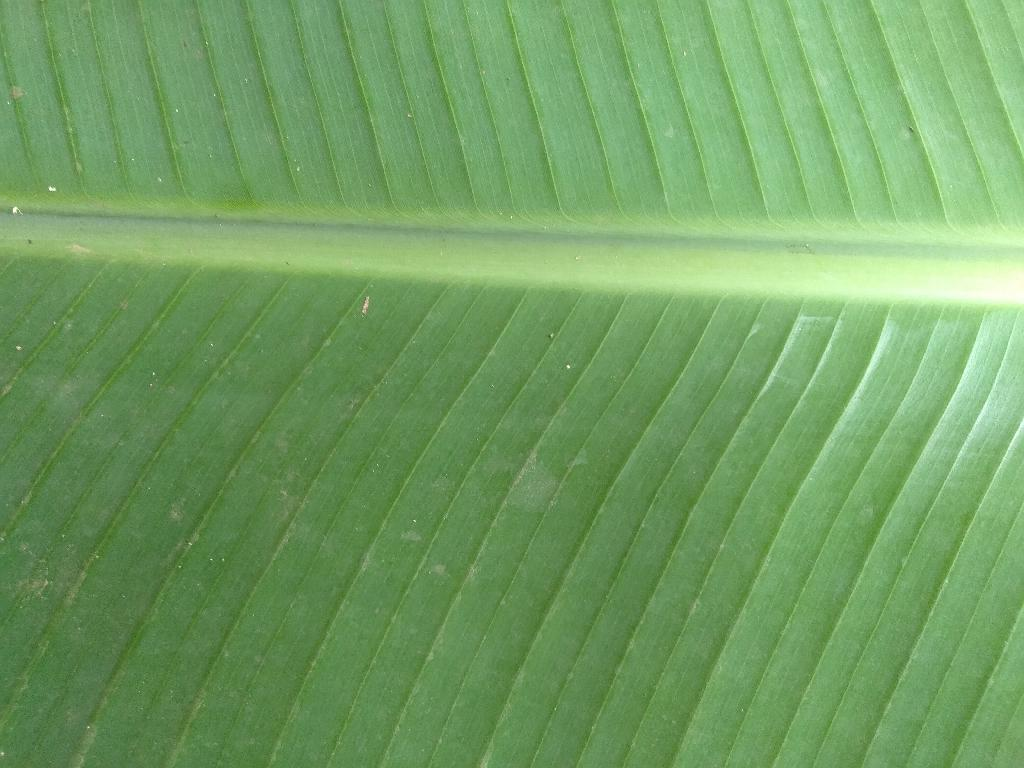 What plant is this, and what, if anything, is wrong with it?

banana, healthy
